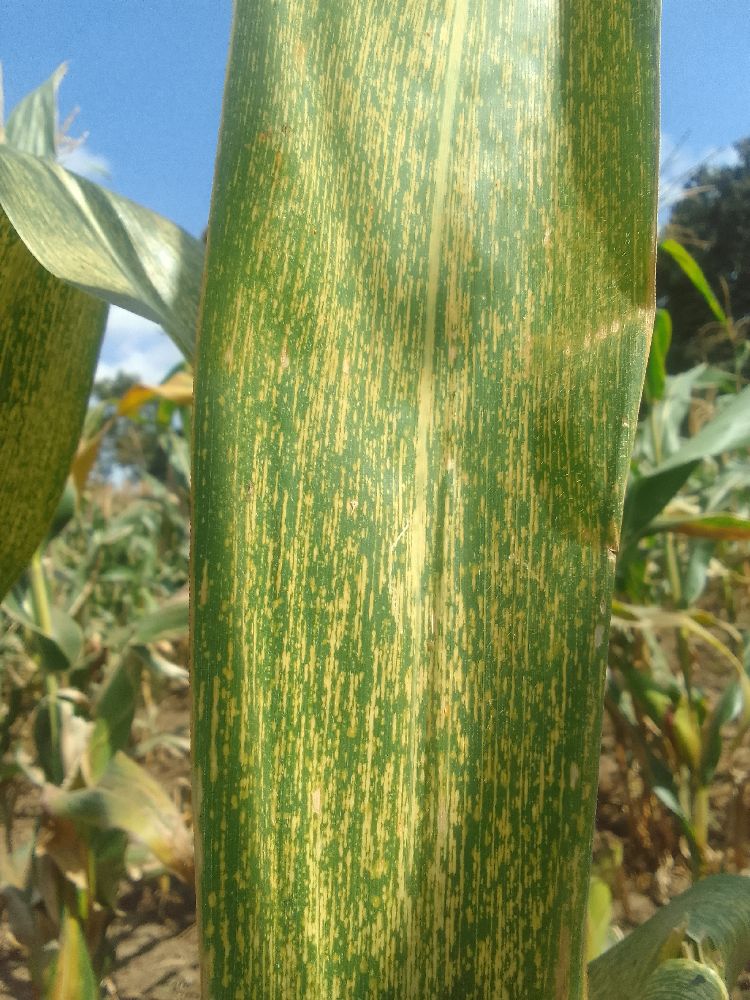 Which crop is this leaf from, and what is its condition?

maize, maize streak virus
